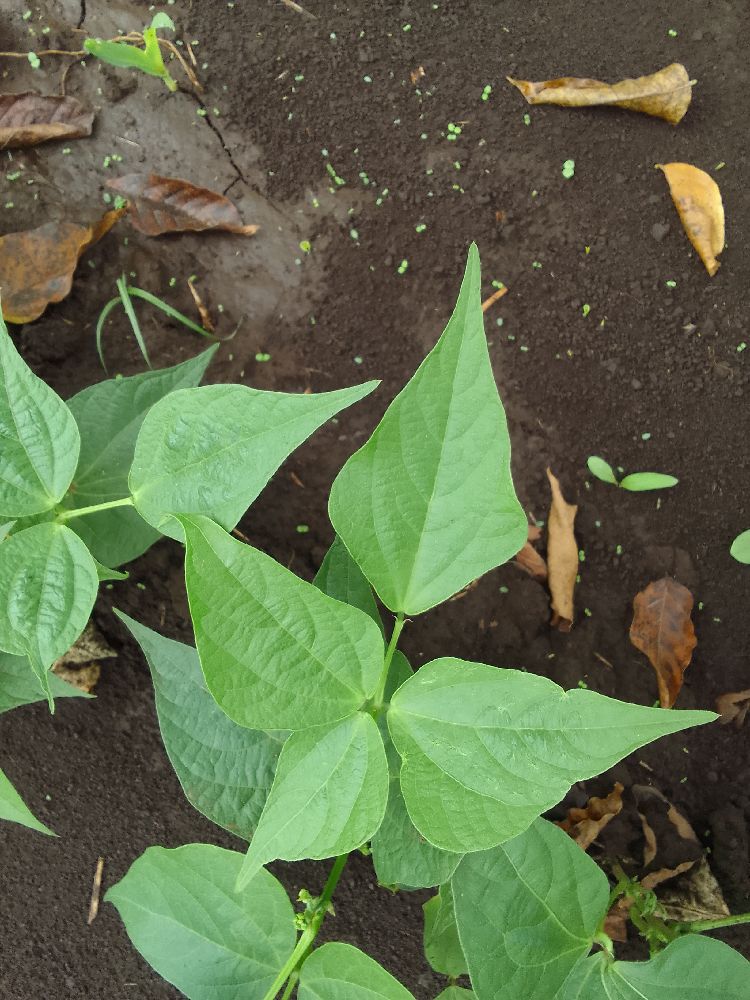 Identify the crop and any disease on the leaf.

common bean, healthy
